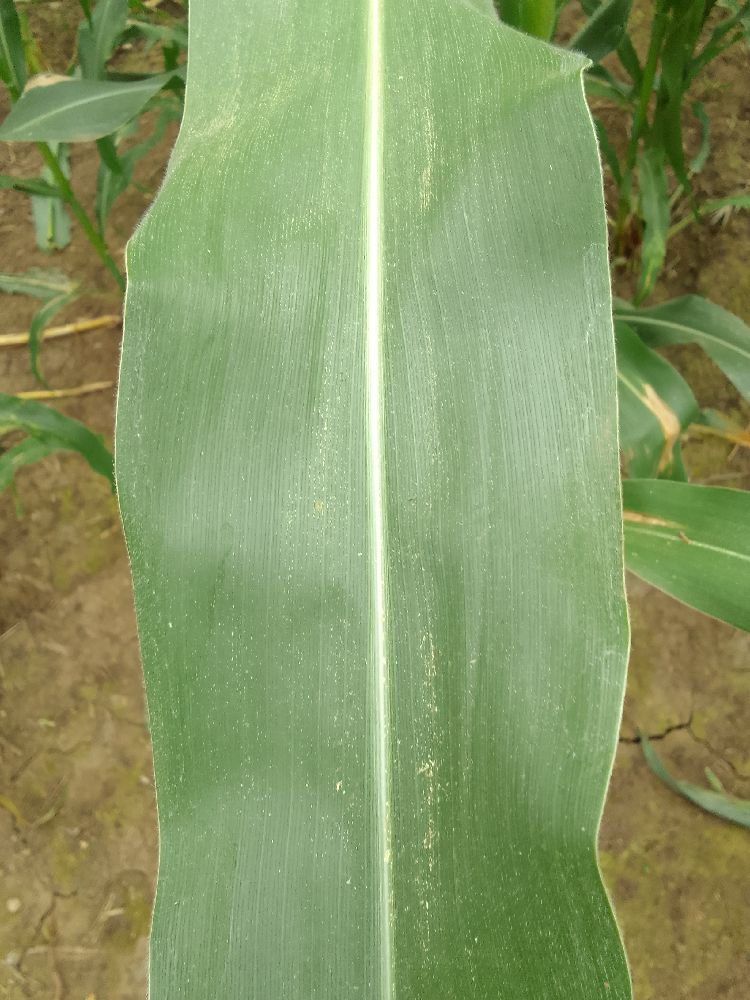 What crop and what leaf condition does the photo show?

maize, healthy
